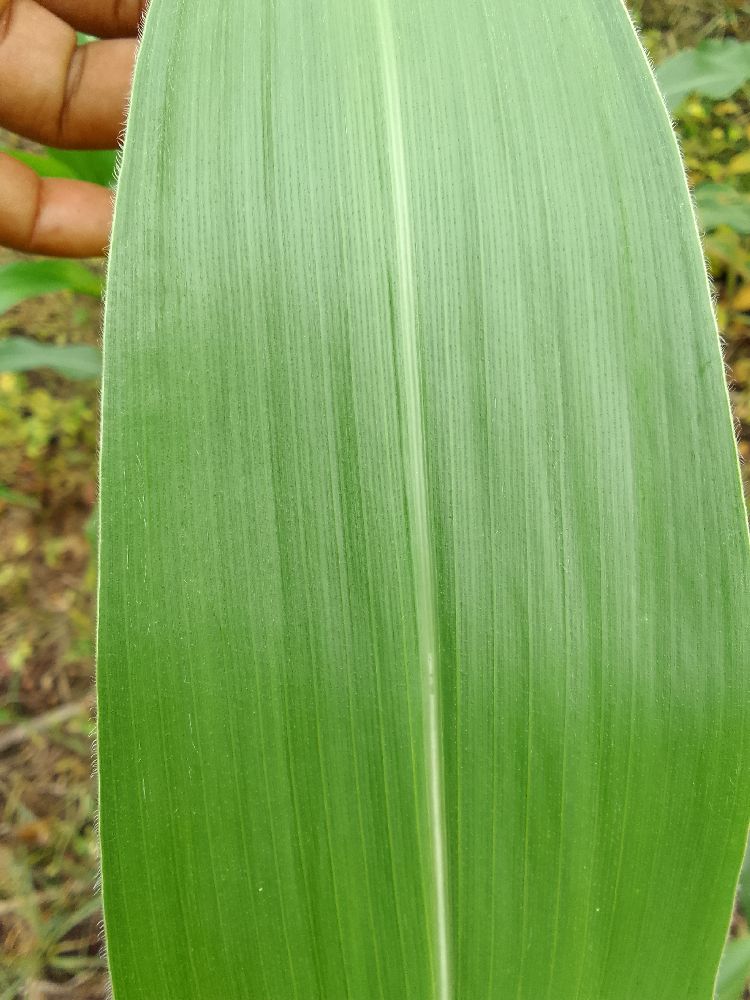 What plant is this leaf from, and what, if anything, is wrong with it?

maize, healthy
